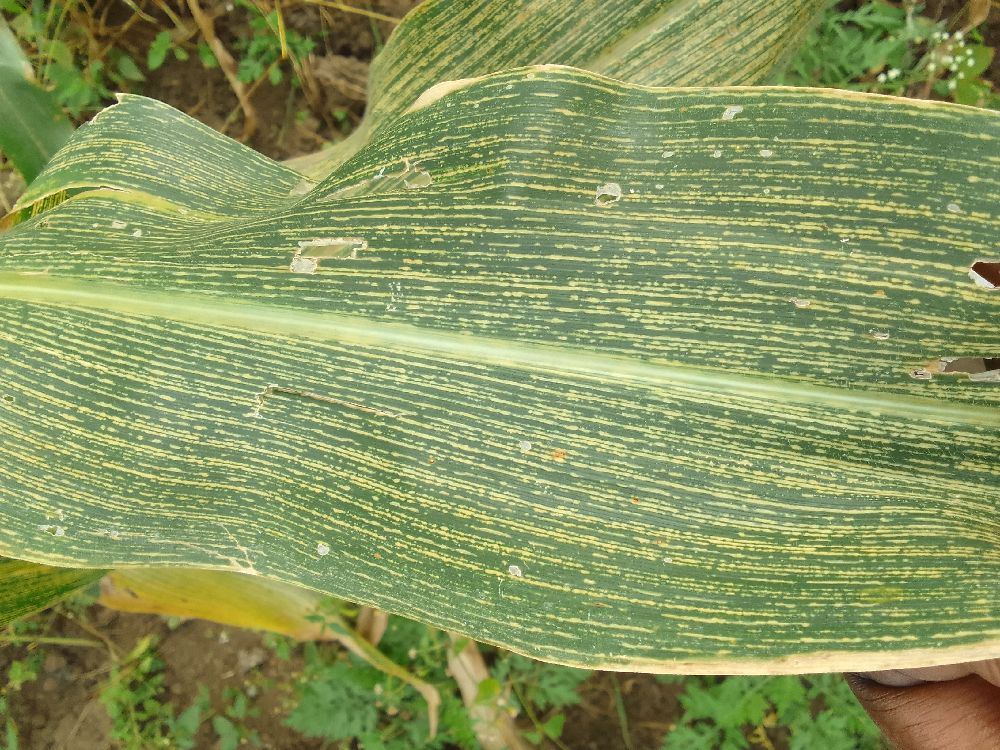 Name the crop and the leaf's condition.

maize, maize streak virus
